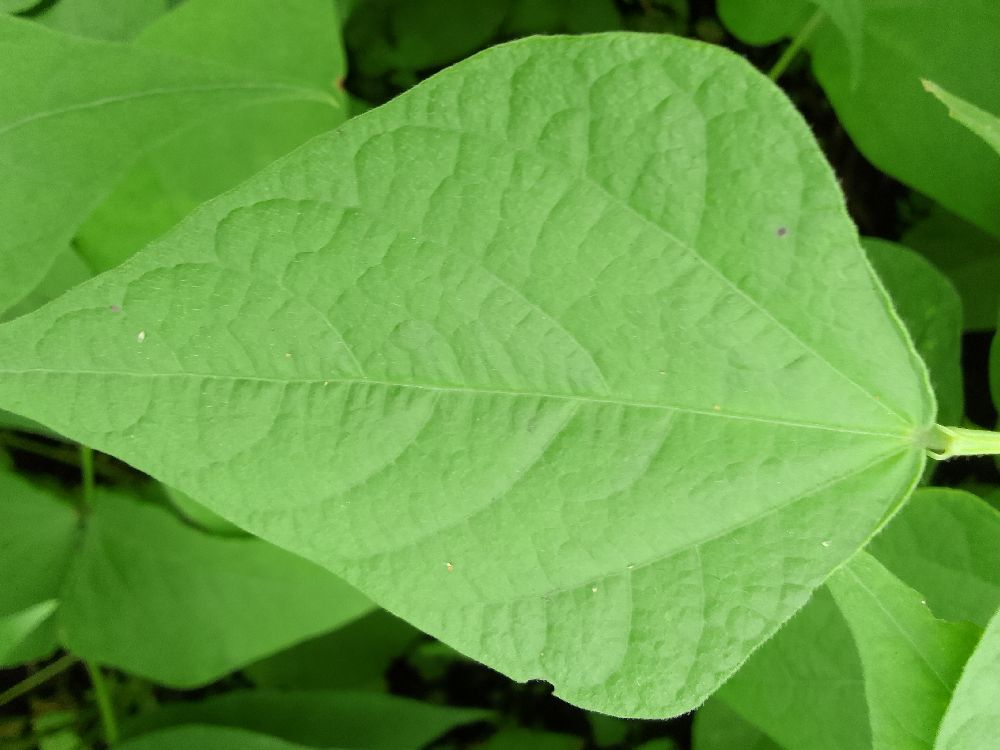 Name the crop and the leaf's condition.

common bean, healthy
